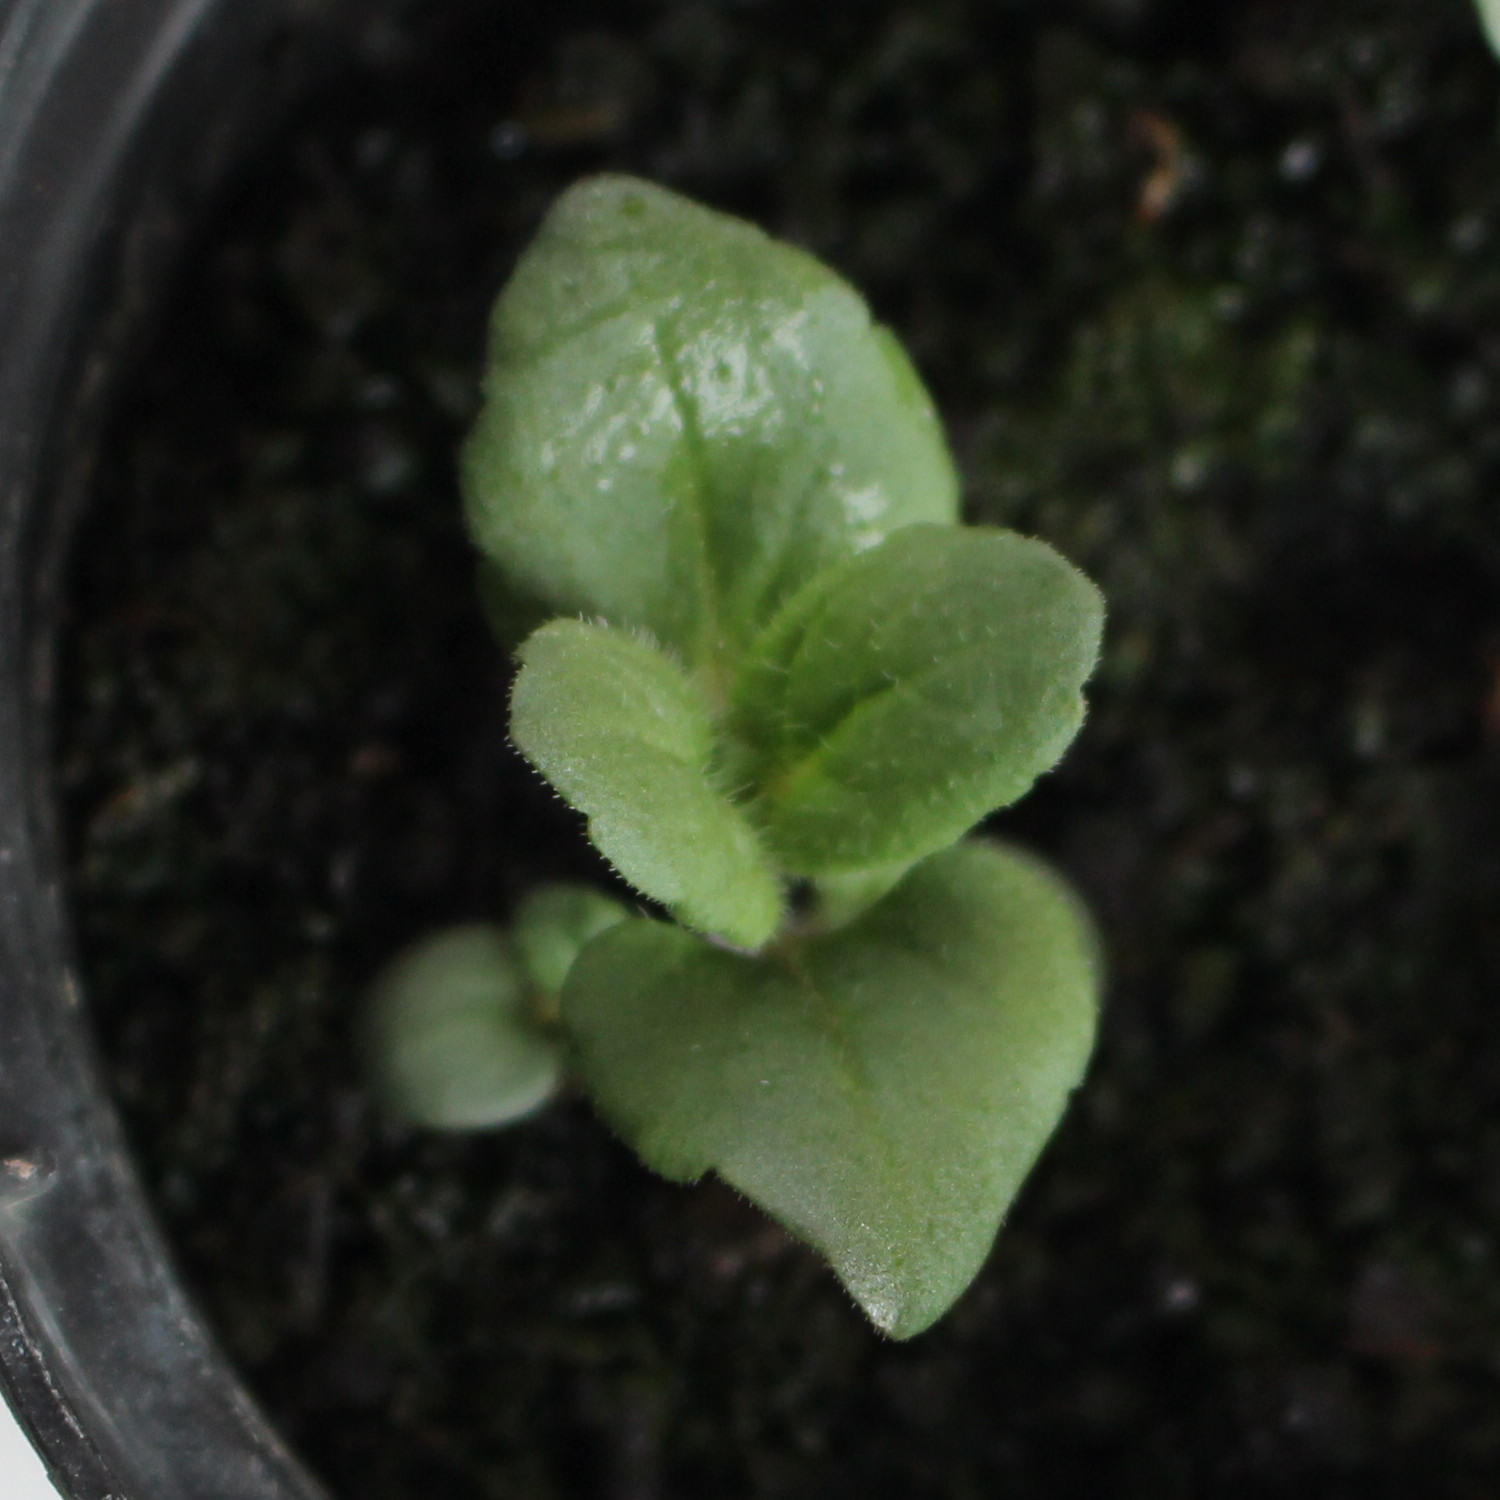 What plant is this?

Veronica persica
